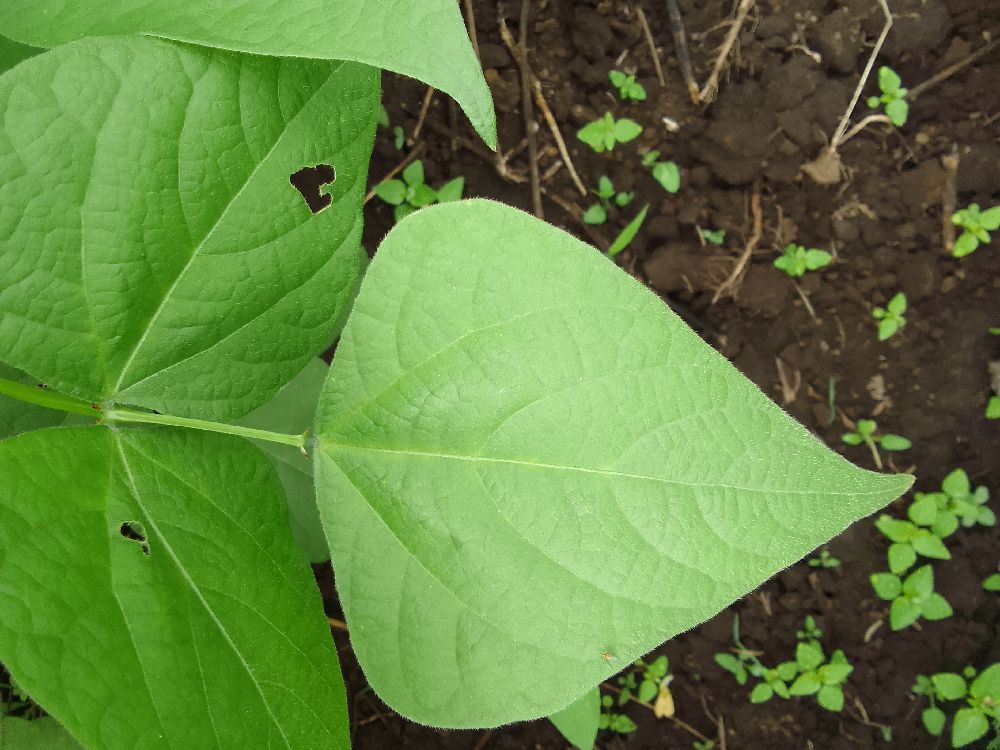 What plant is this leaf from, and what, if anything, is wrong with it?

common bean, healthy
